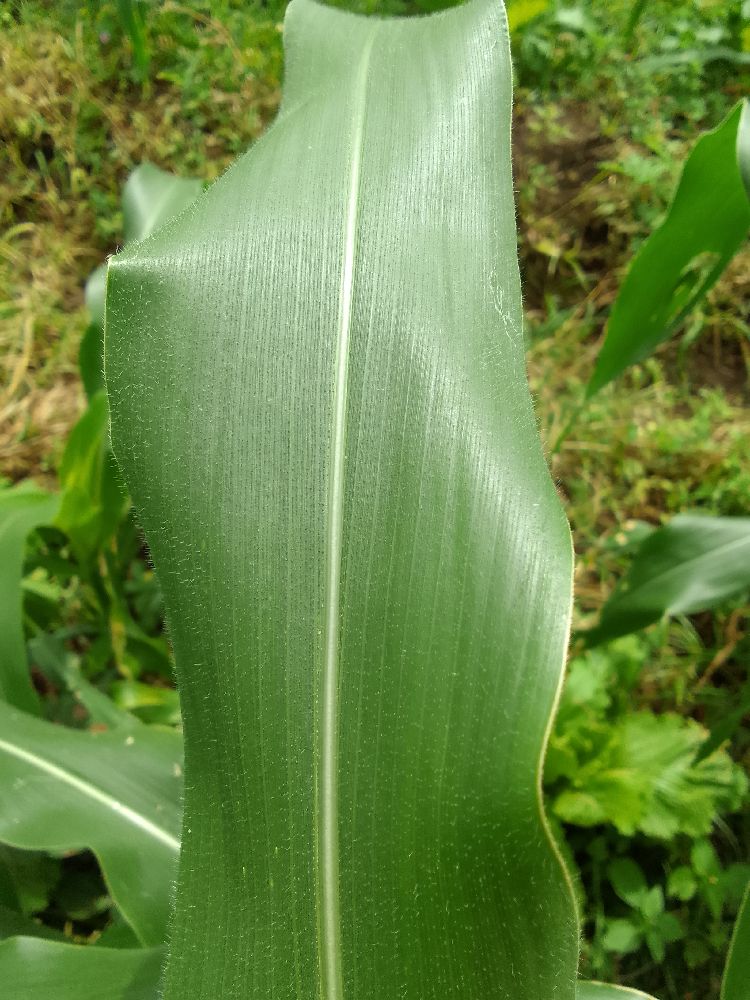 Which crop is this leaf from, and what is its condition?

maize, healthy
